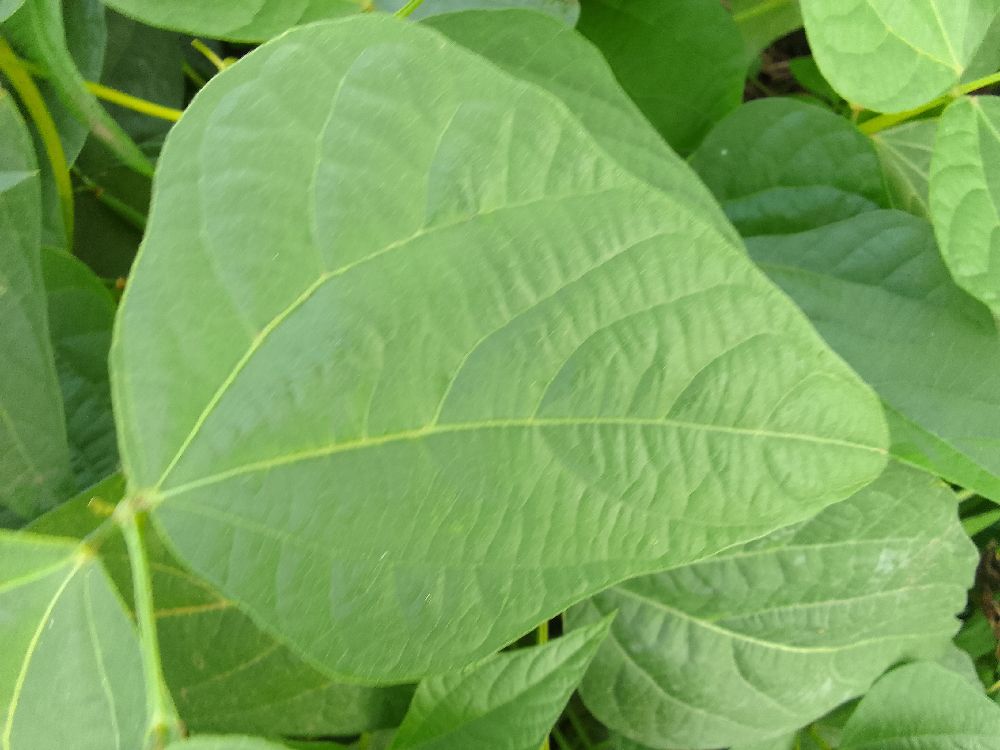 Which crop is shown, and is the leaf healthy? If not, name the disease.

common bean, healthy
